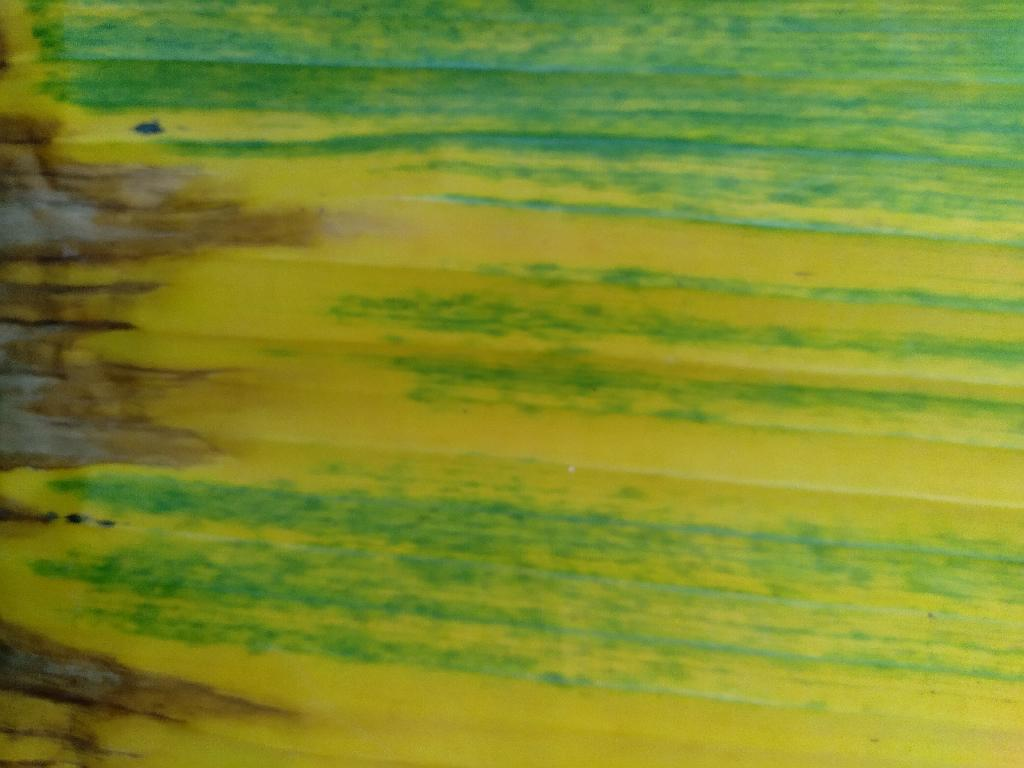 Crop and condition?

banana, fusarium wilt race 1
